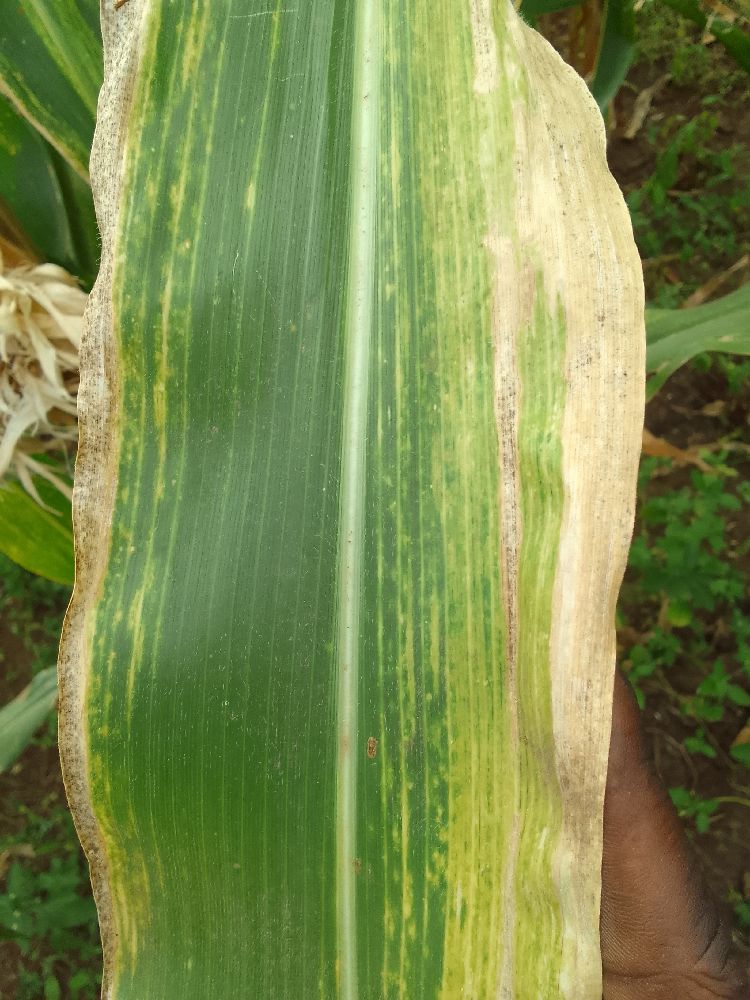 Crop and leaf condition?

maize, maize lethal necrosis
